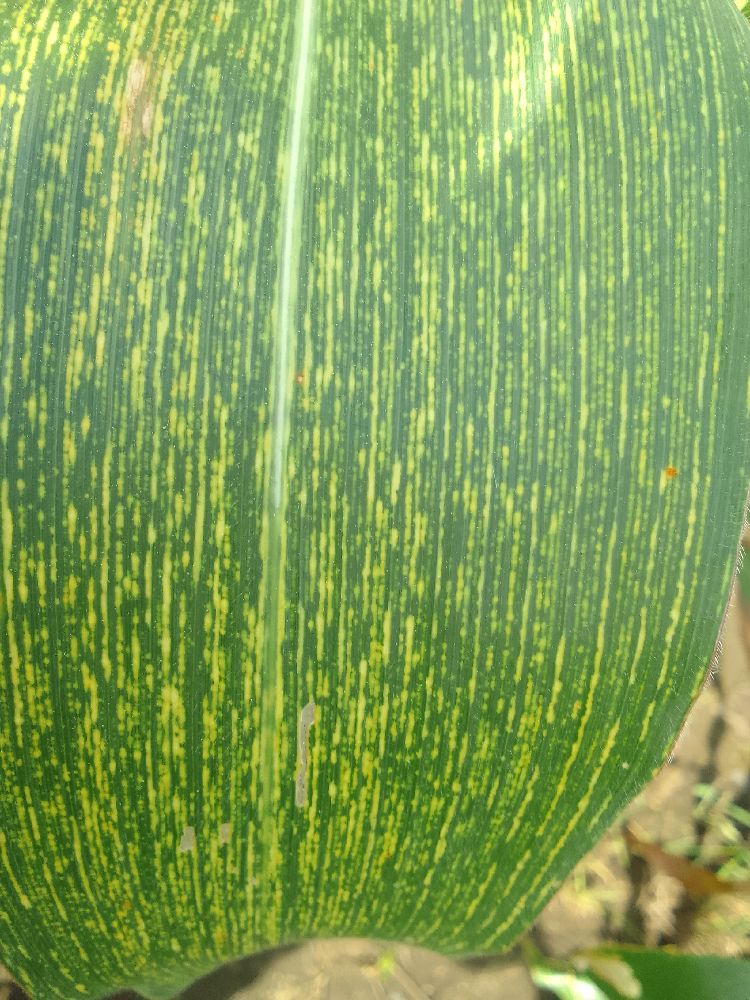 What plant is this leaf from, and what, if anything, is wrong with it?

maize, maize streak virus
